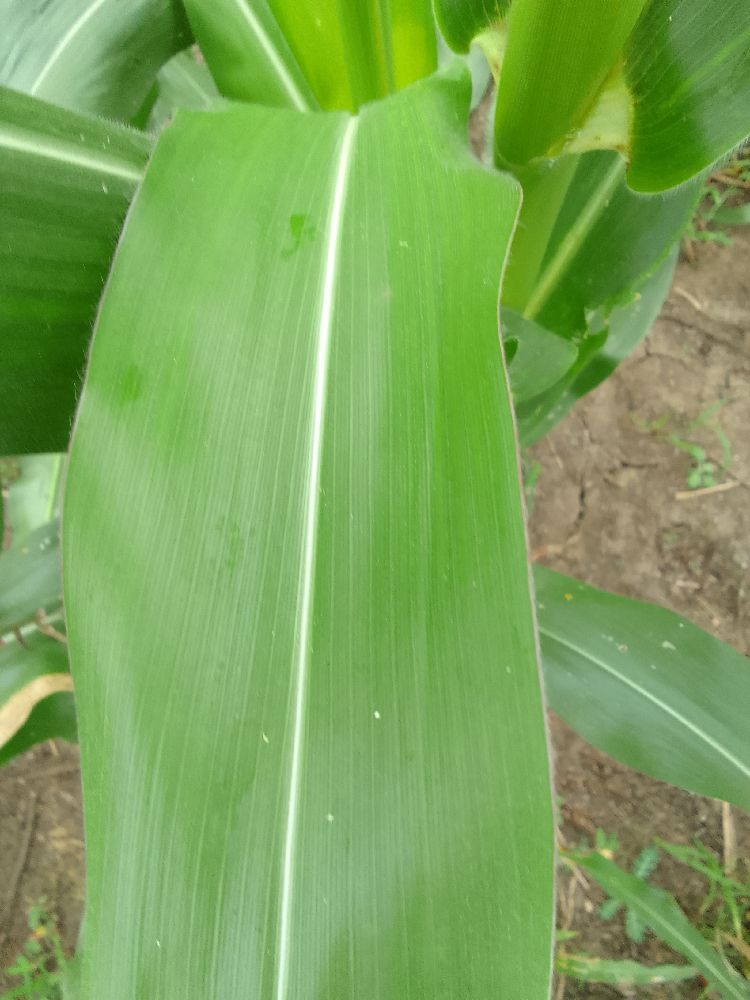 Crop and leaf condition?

maize, healthy
